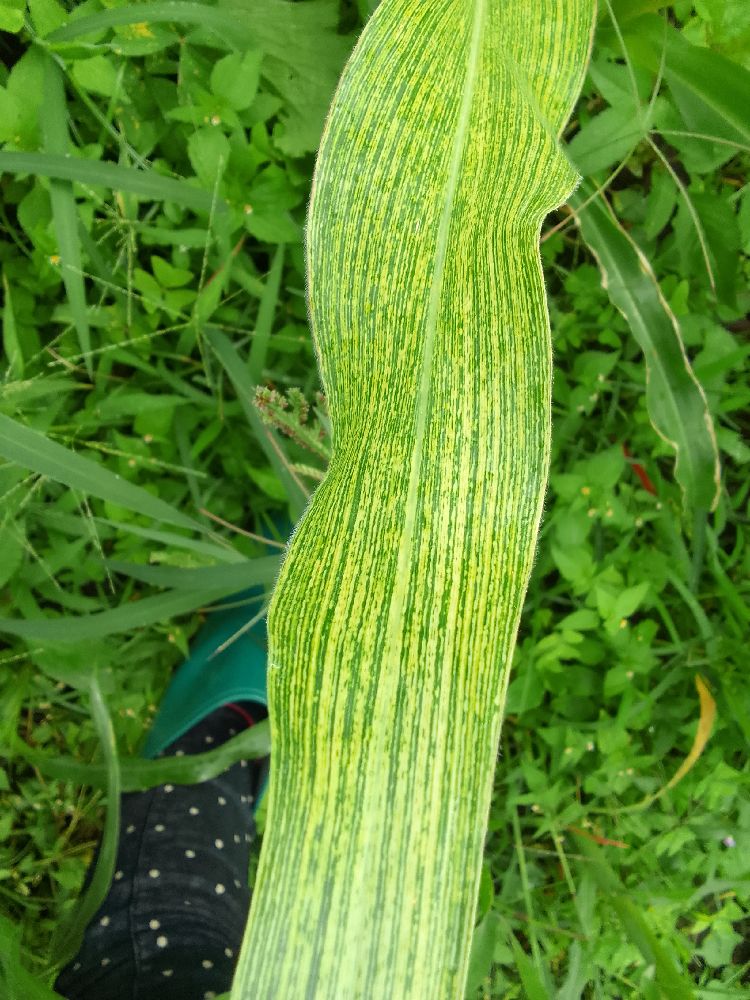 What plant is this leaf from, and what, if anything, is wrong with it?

maize, maize streak virus
